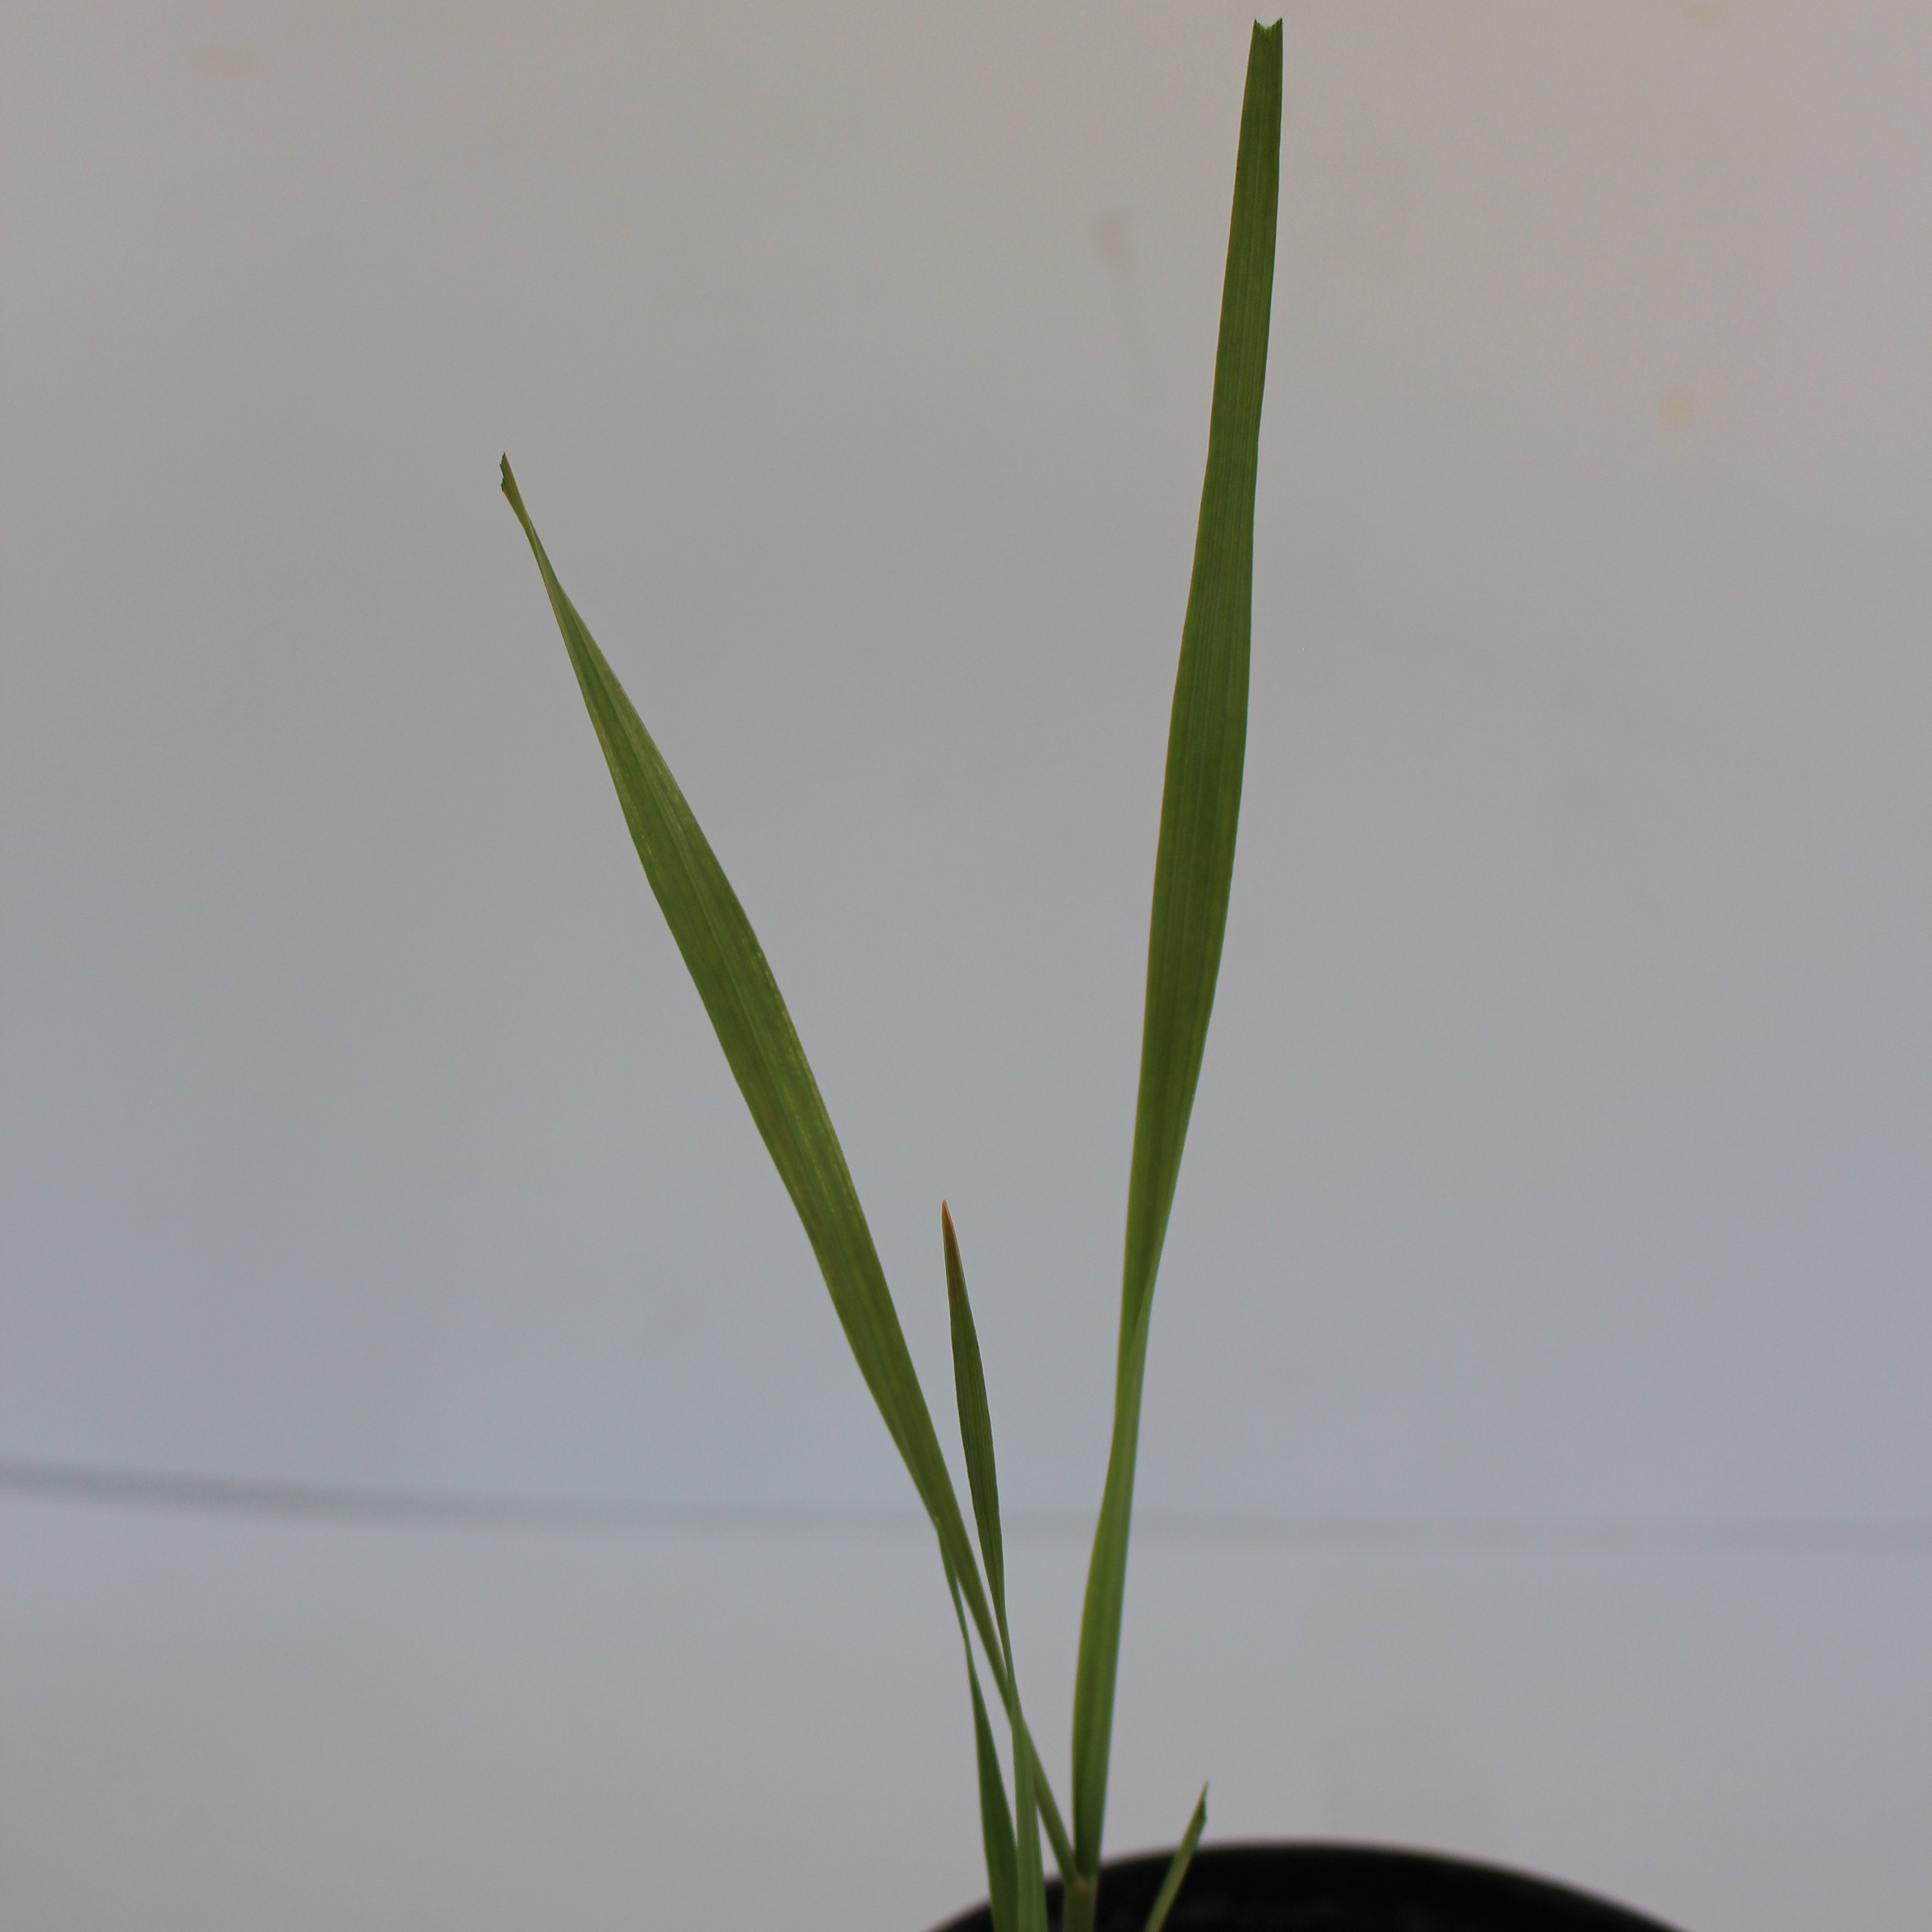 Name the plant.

Avena sterilis
